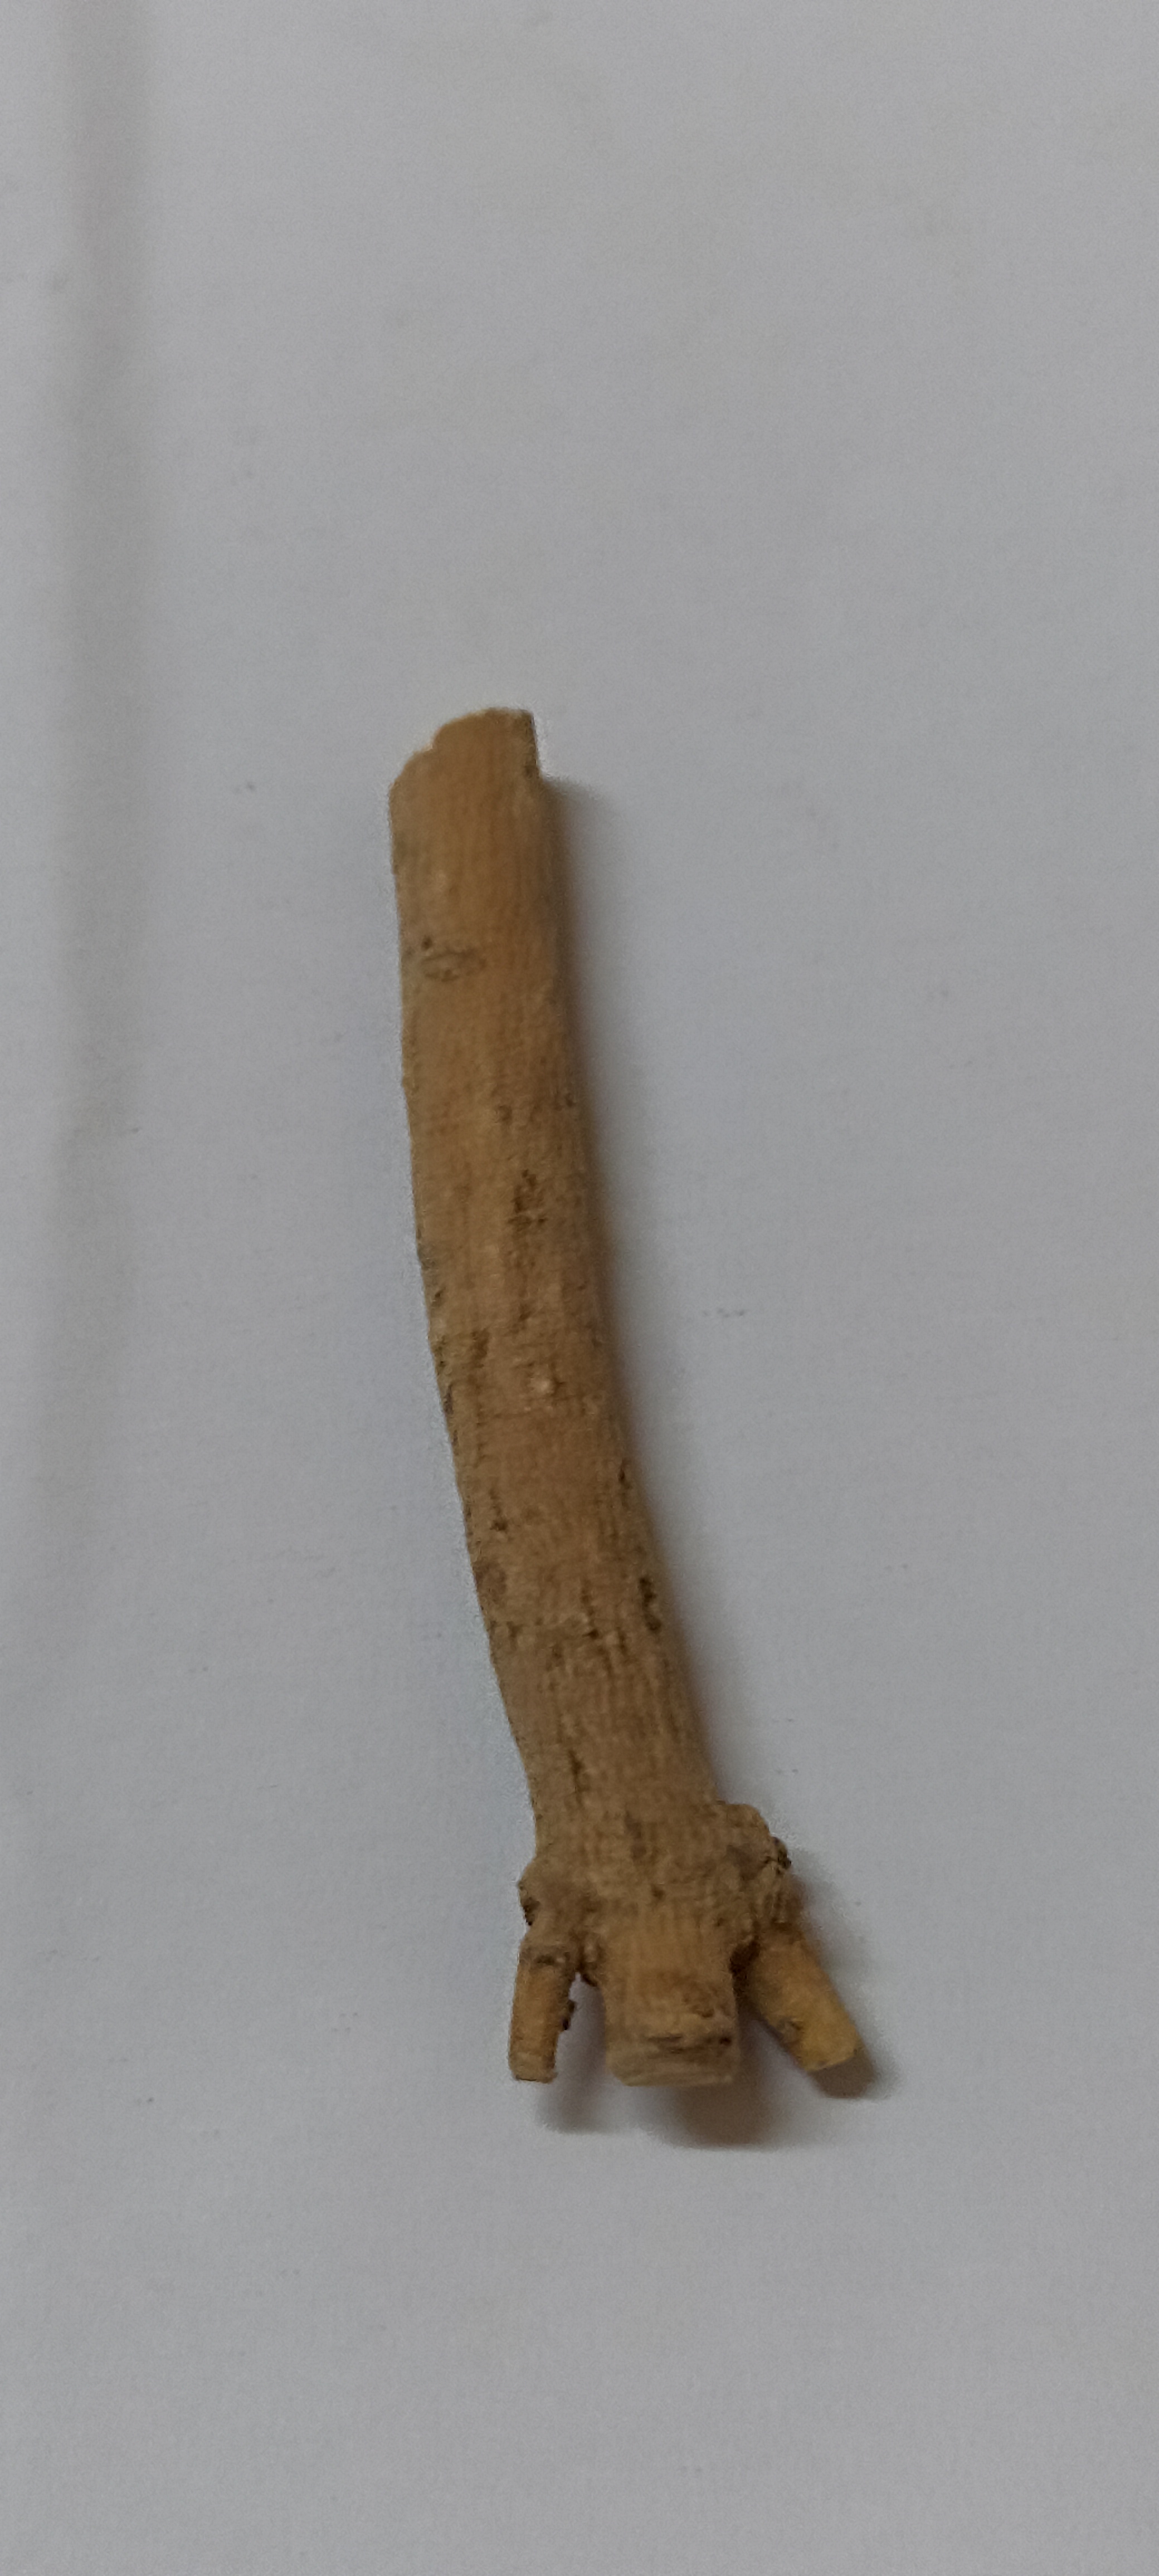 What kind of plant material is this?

ashwagandha
